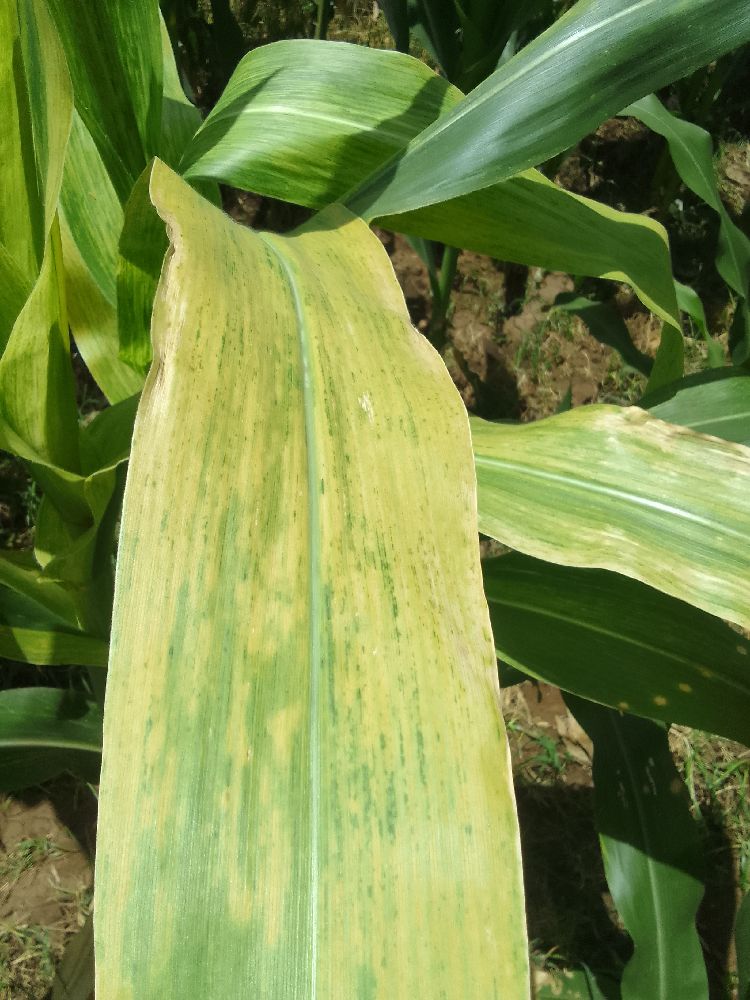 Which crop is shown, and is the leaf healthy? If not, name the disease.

maize, maize lethal necrosis
